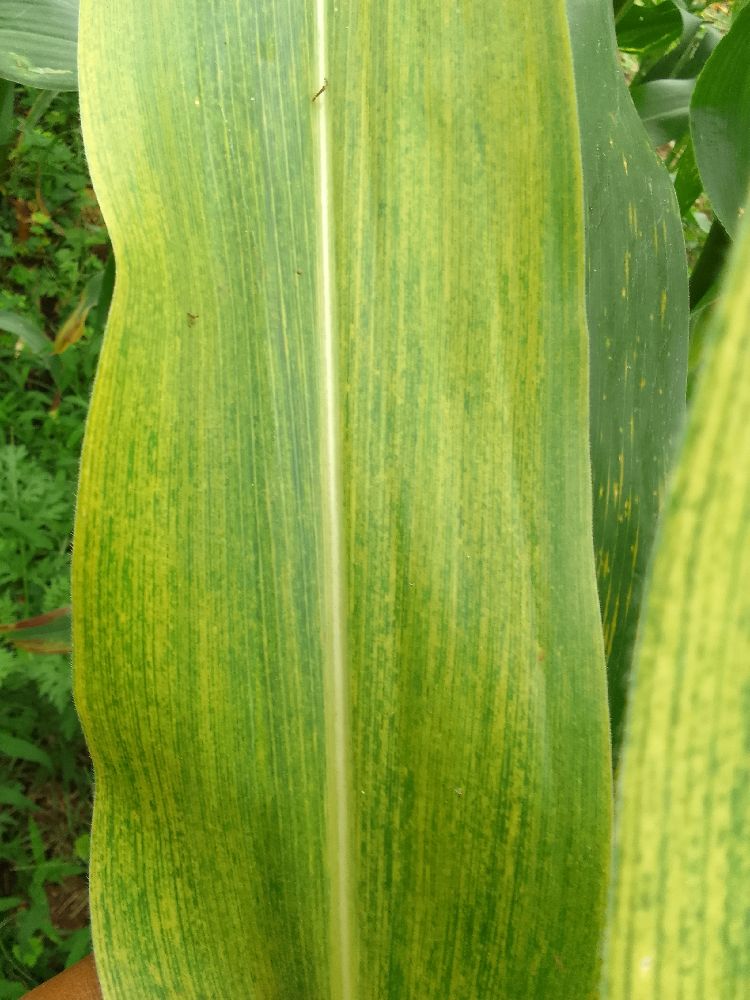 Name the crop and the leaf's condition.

maize, maize lethal necrosis
